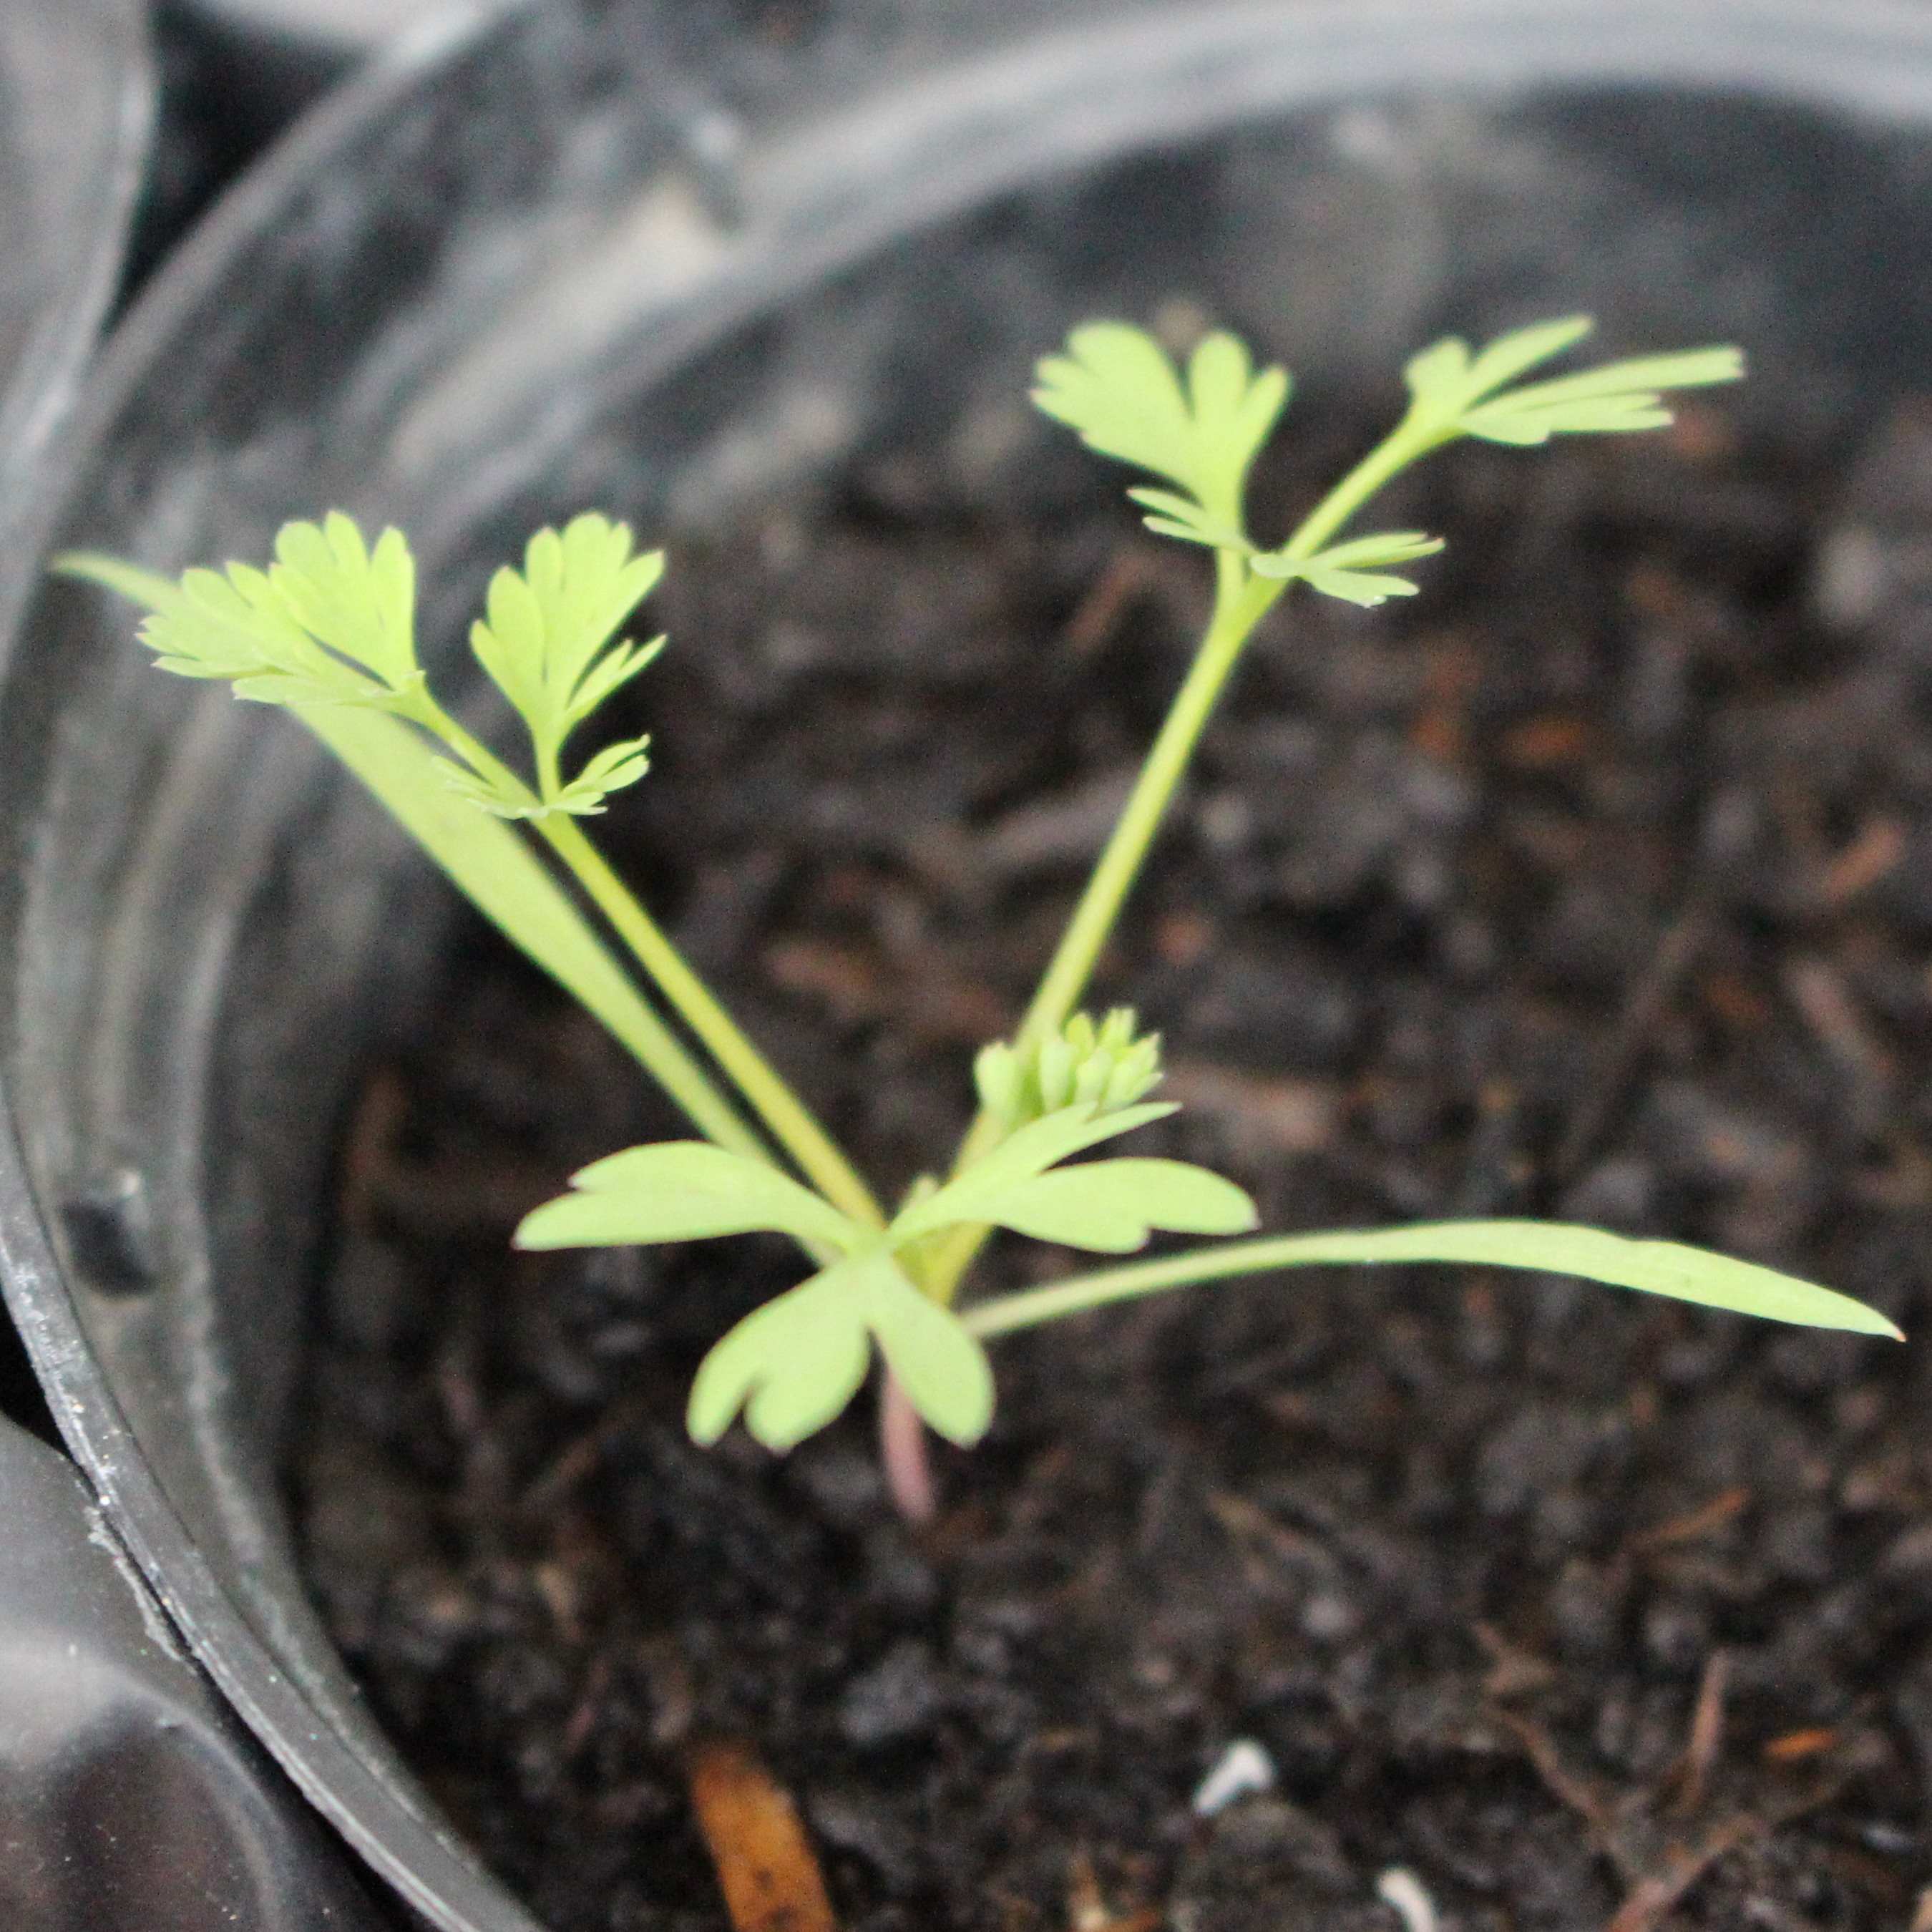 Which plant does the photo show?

Fumaria officinalis
